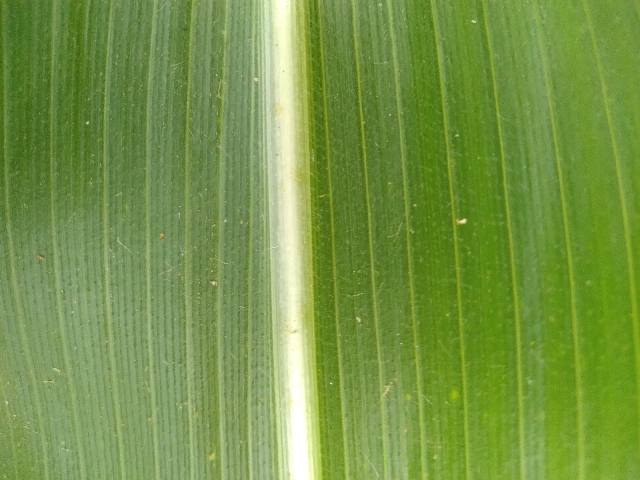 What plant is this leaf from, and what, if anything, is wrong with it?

maize, healthy
